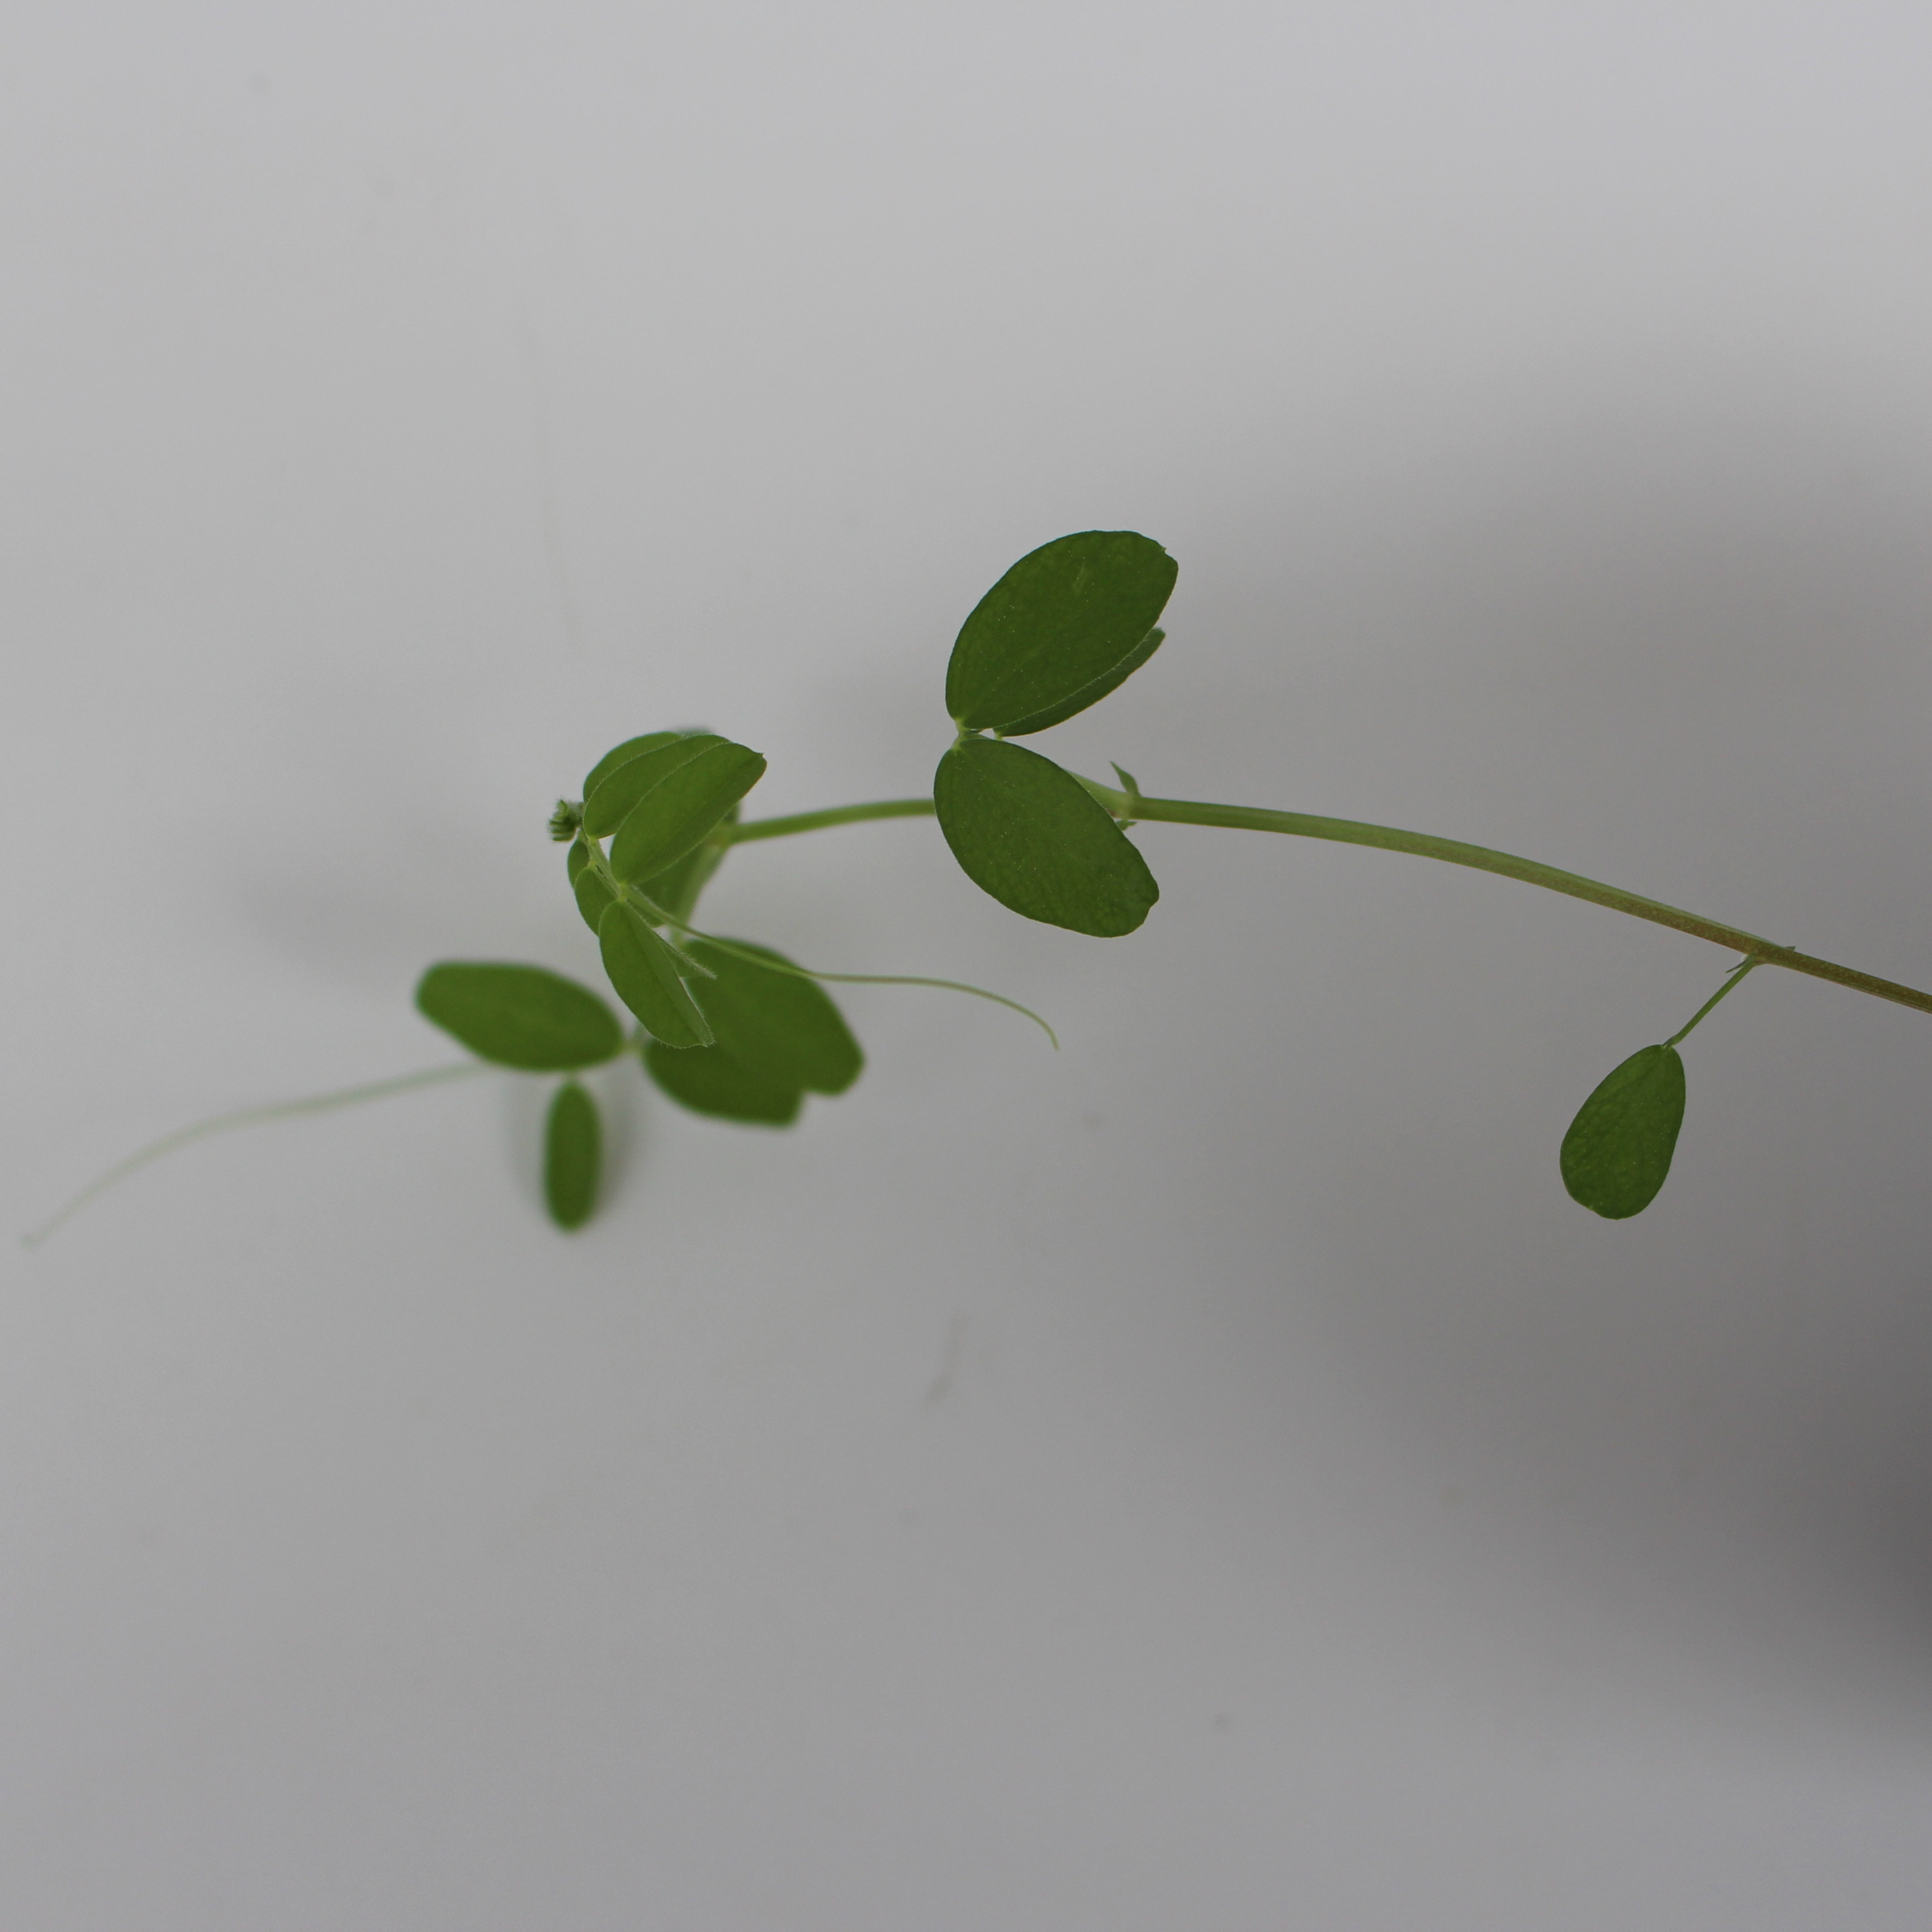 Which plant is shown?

Vicia sativa
